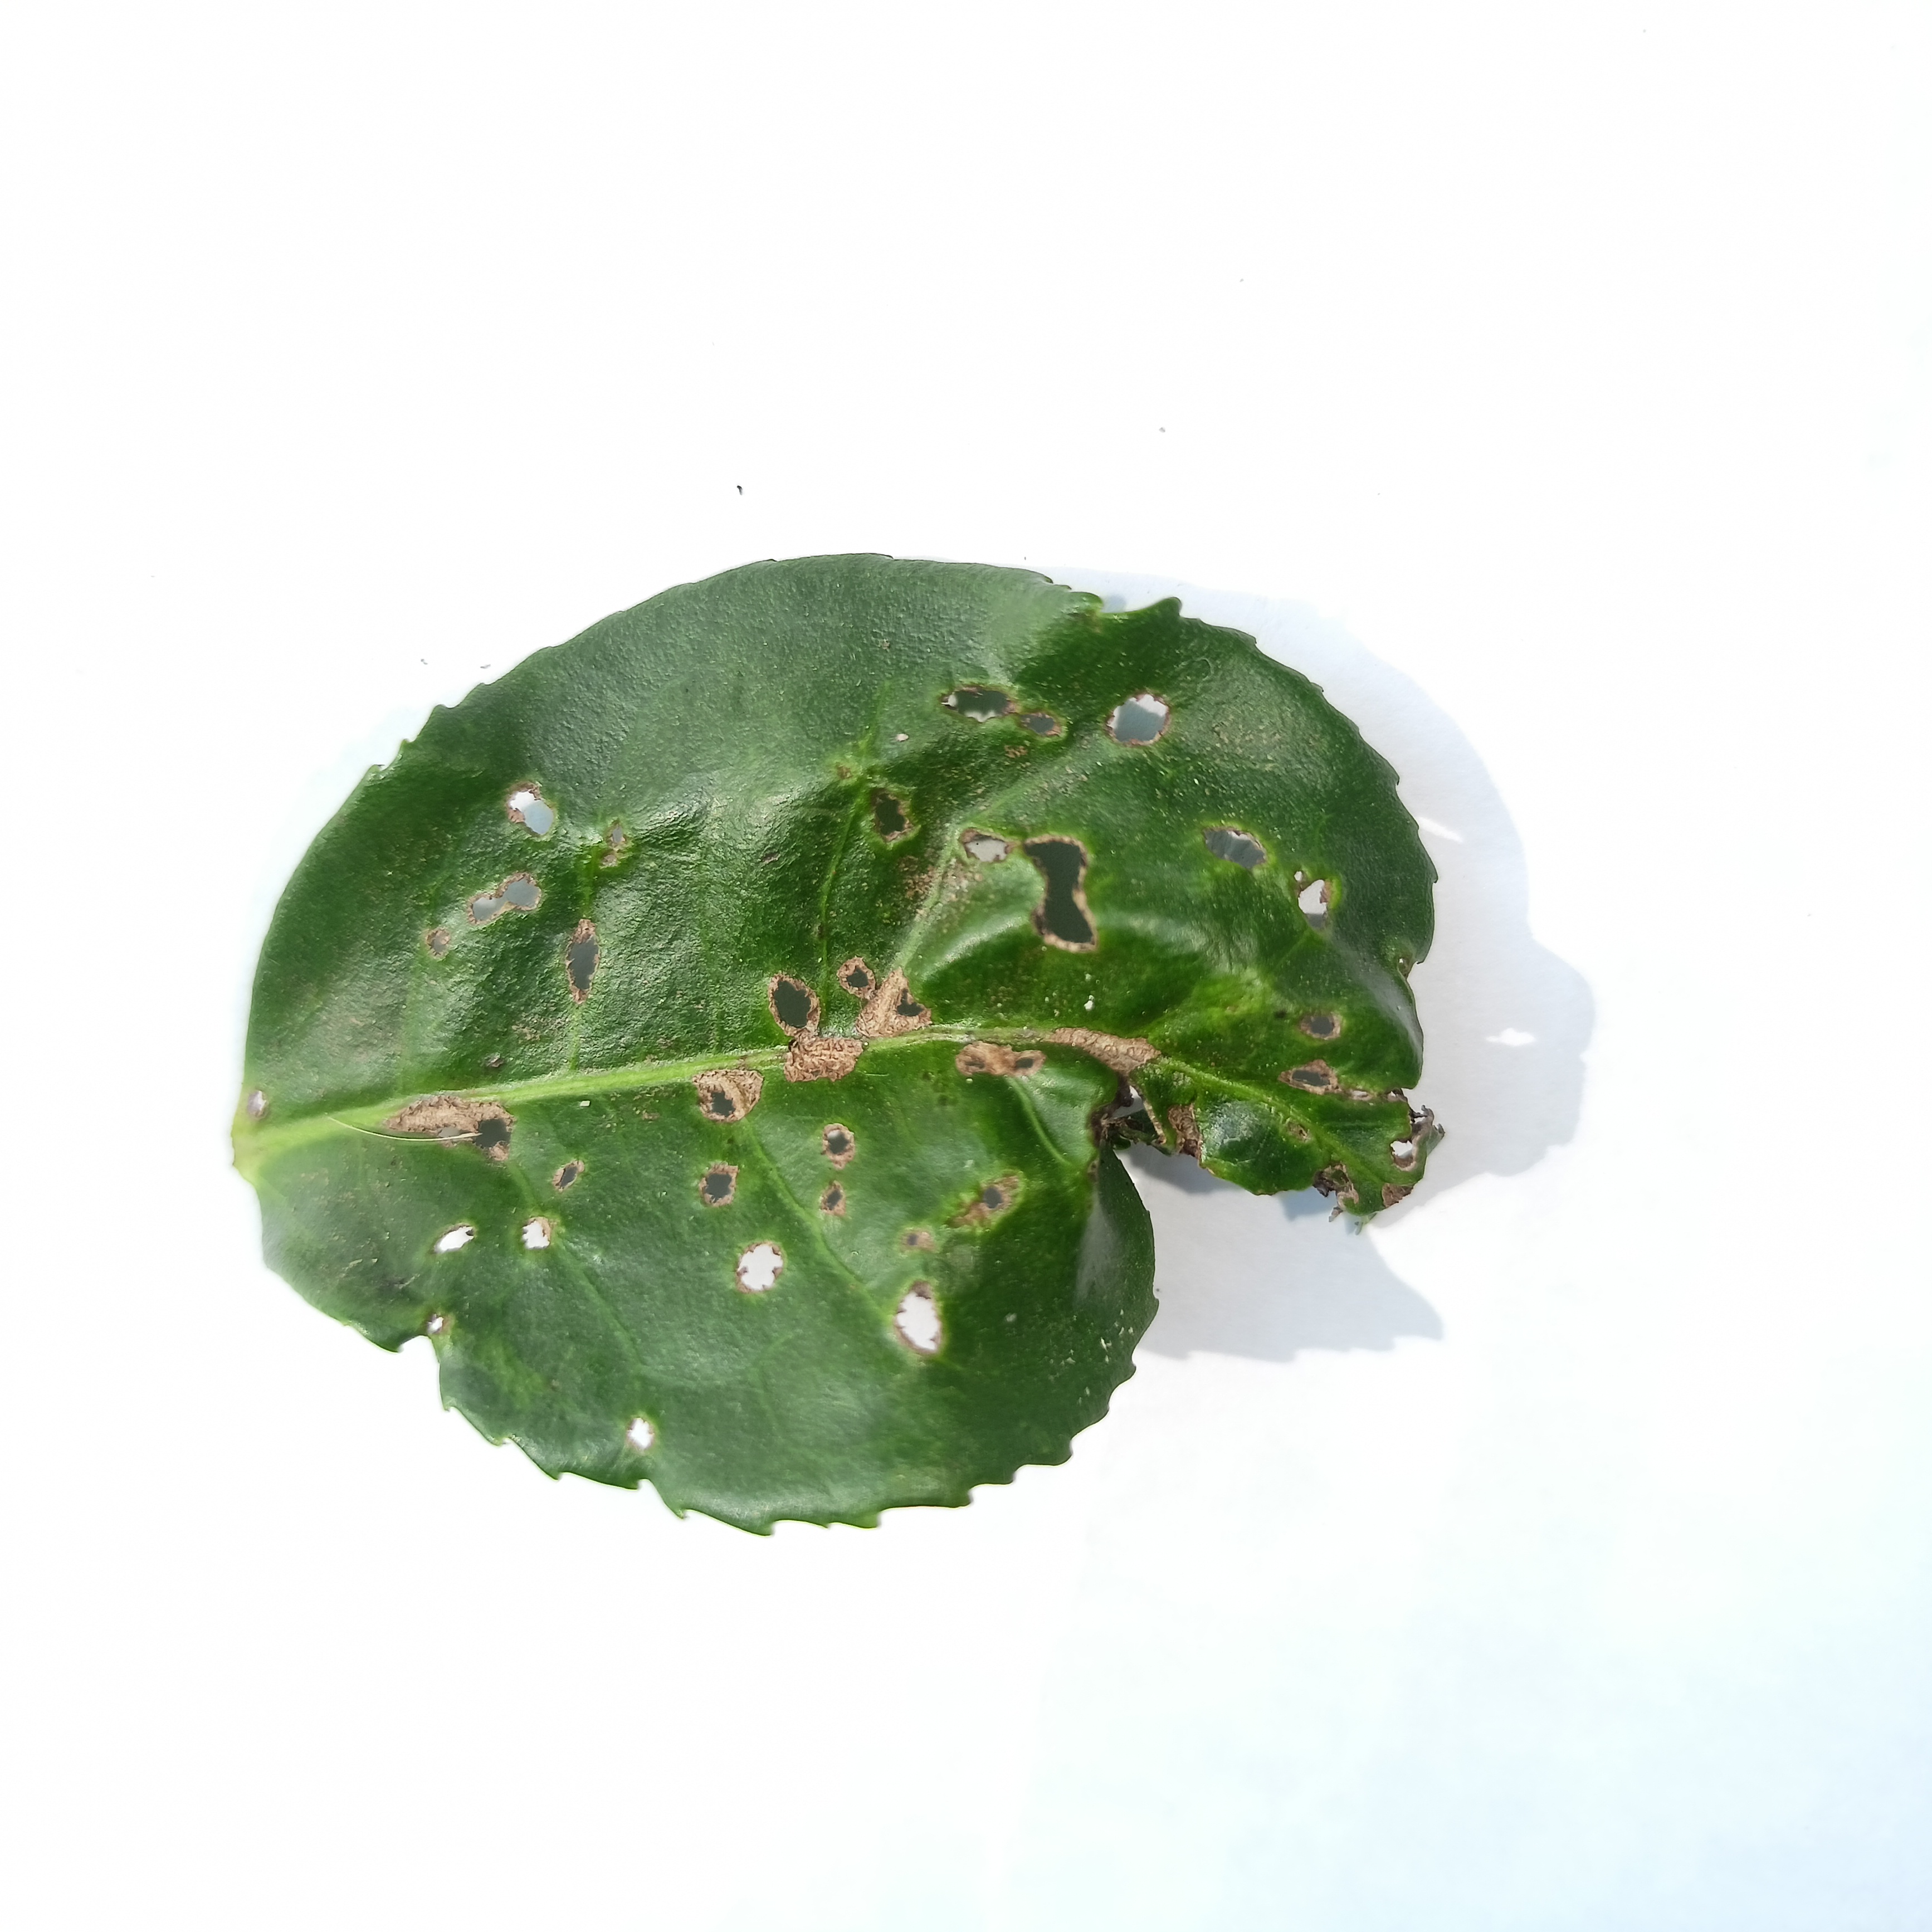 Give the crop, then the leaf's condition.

tea, helopeltis
